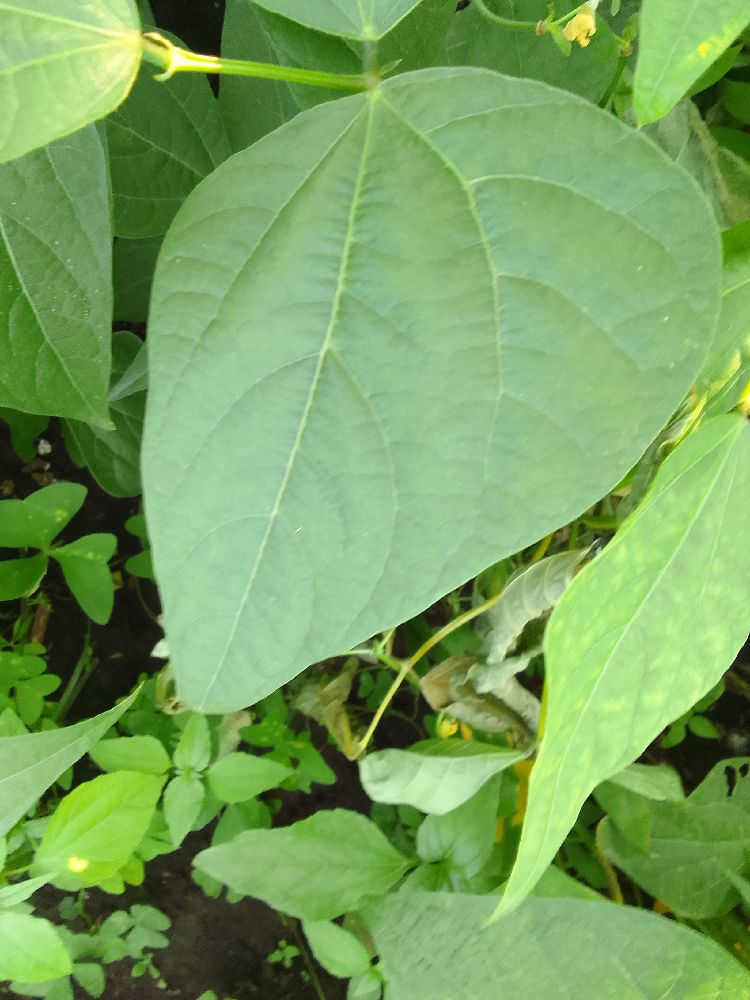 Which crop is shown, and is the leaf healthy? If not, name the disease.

common bean, healthy
